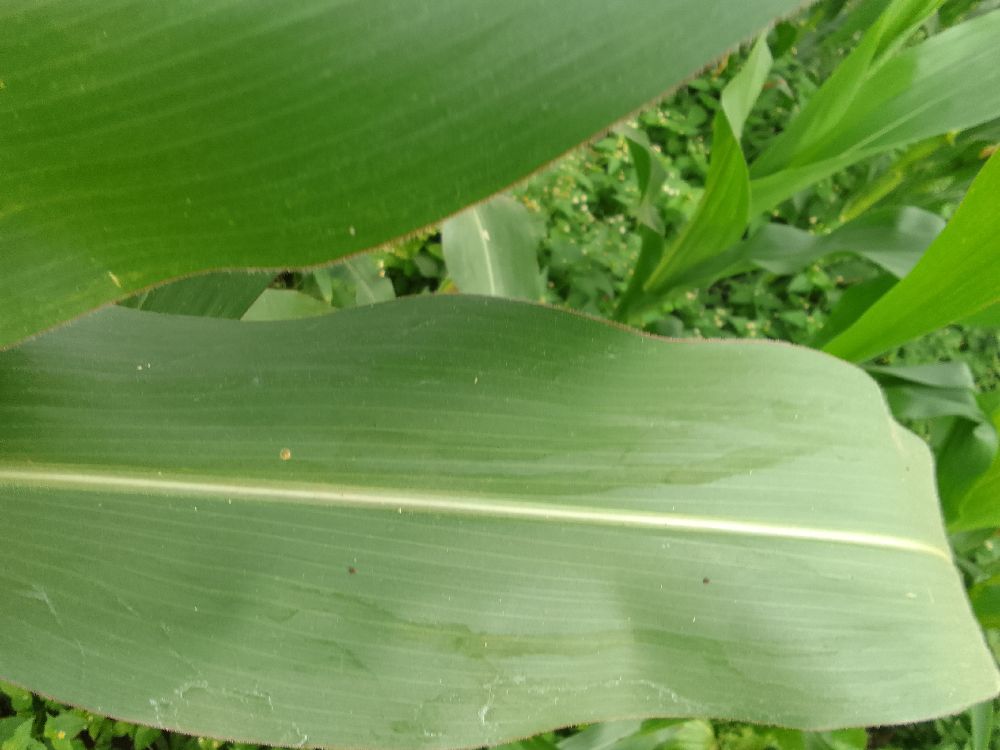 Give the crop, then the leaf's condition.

maize, healthy
